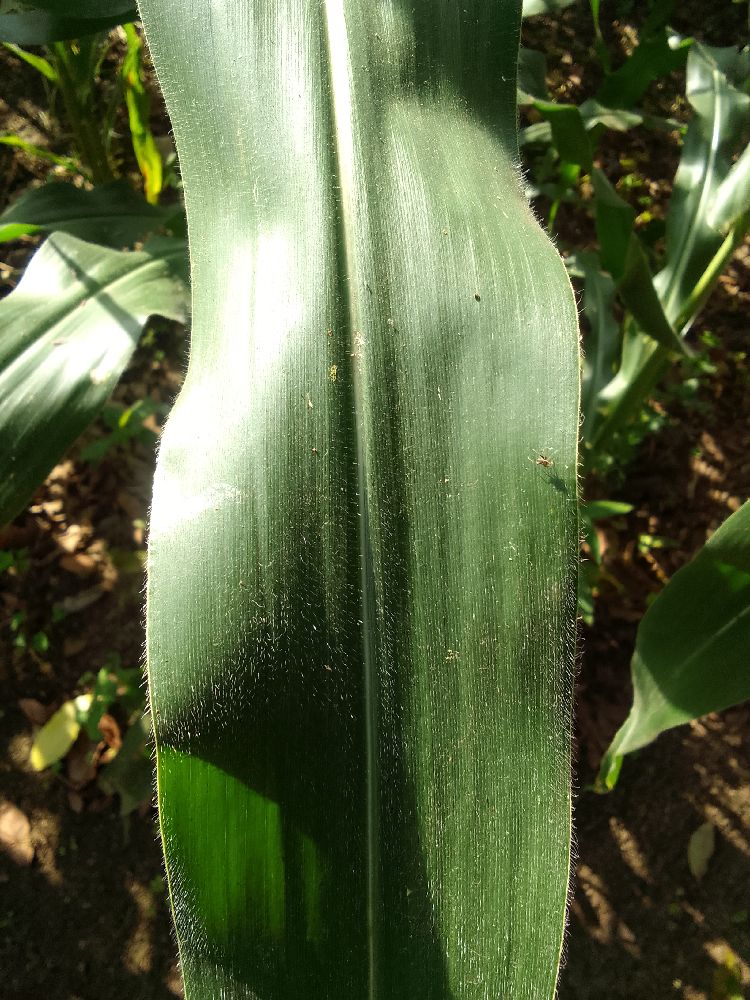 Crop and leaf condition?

maize, healthy
